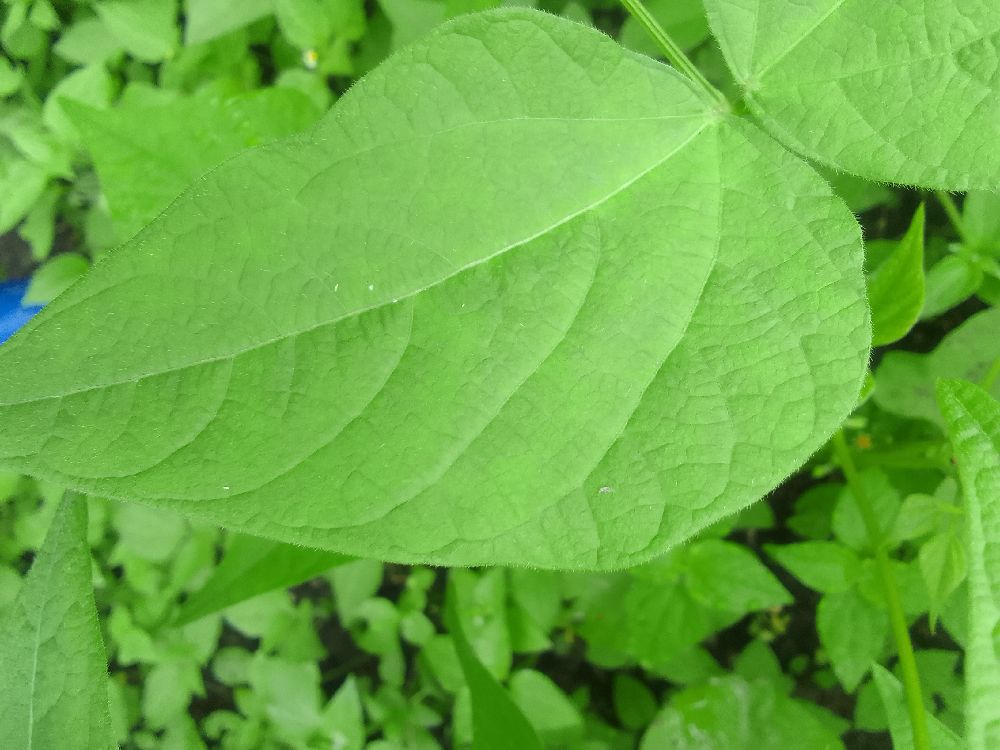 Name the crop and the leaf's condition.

common bean, healthy
